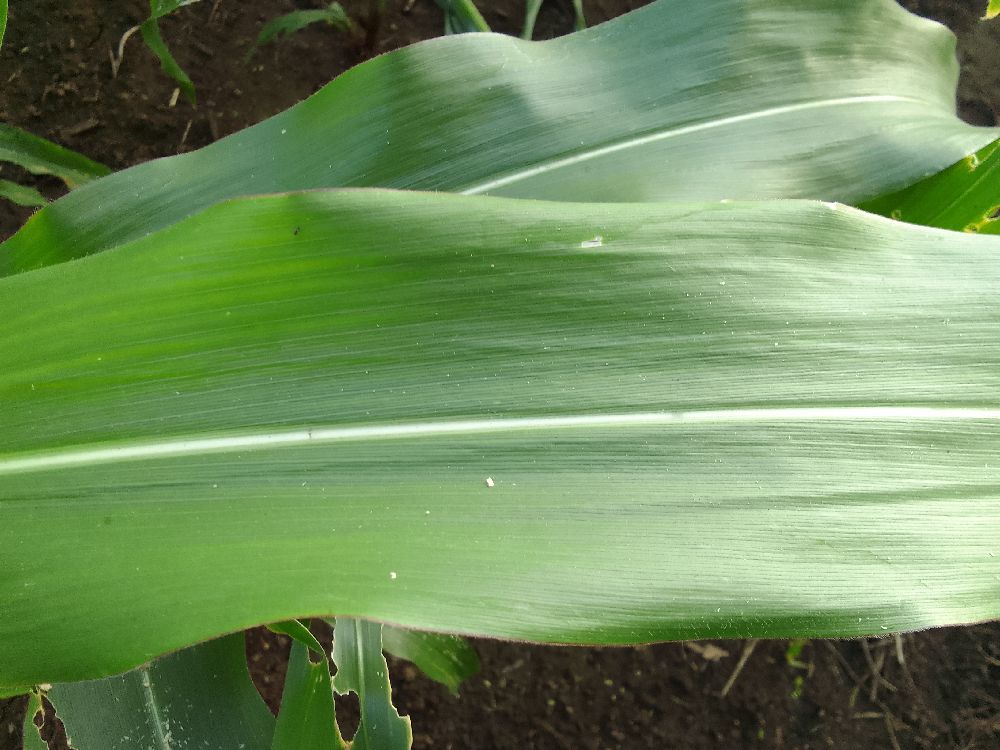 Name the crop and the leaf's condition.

maize, healthy
